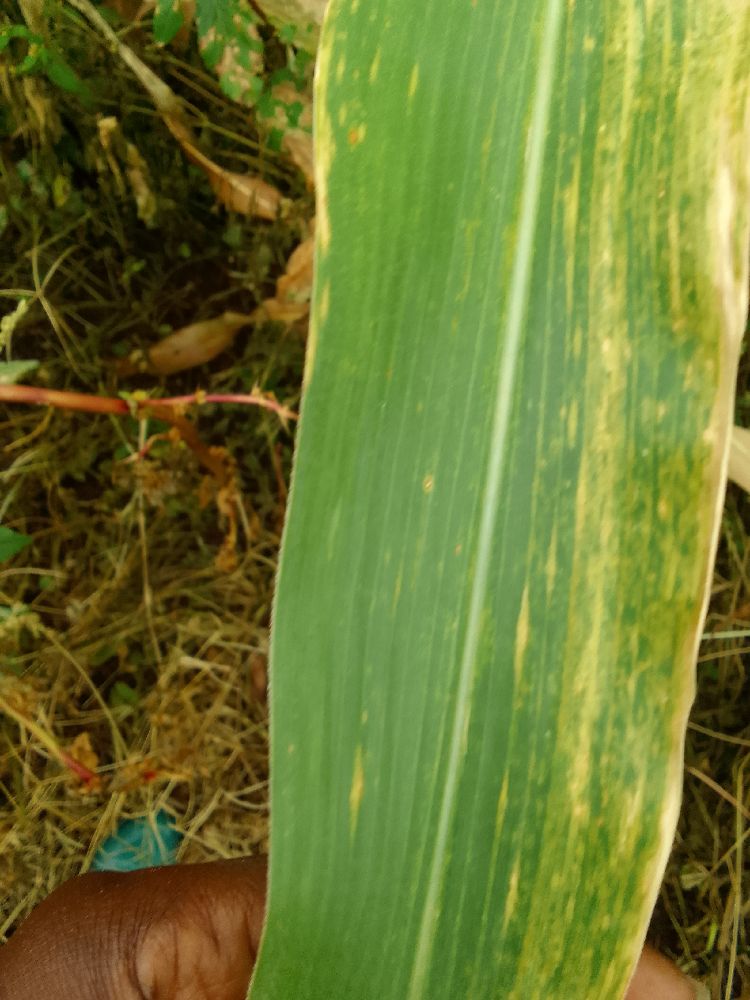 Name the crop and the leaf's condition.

maize, maize lethal necrosis
